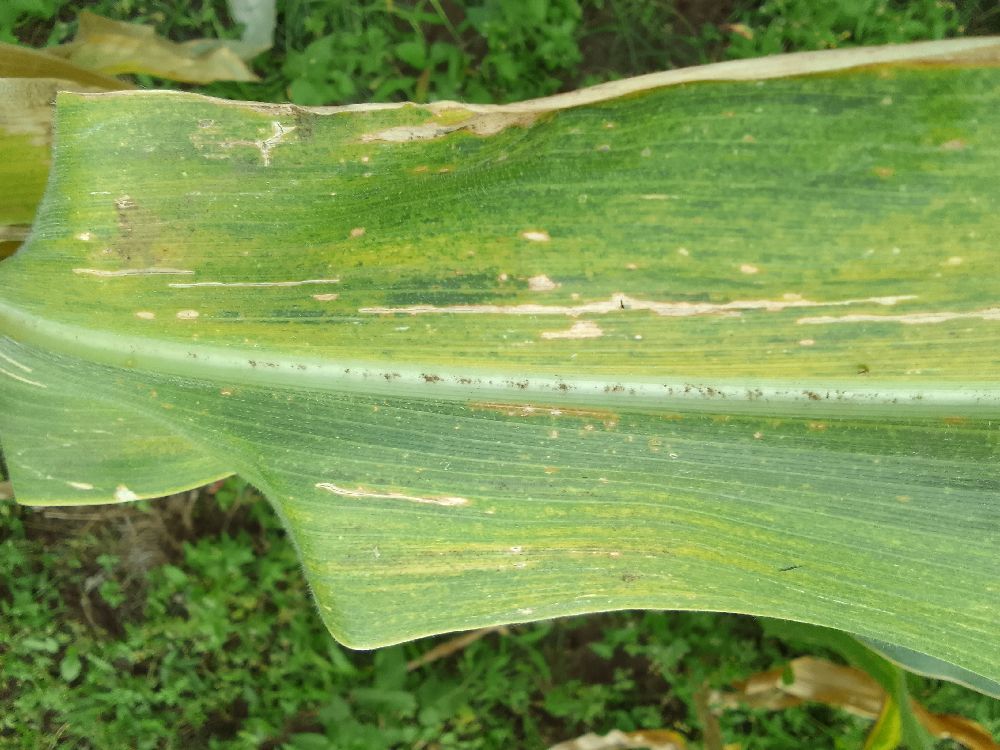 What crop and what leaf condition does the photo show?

maize, maize lethal necrosis
